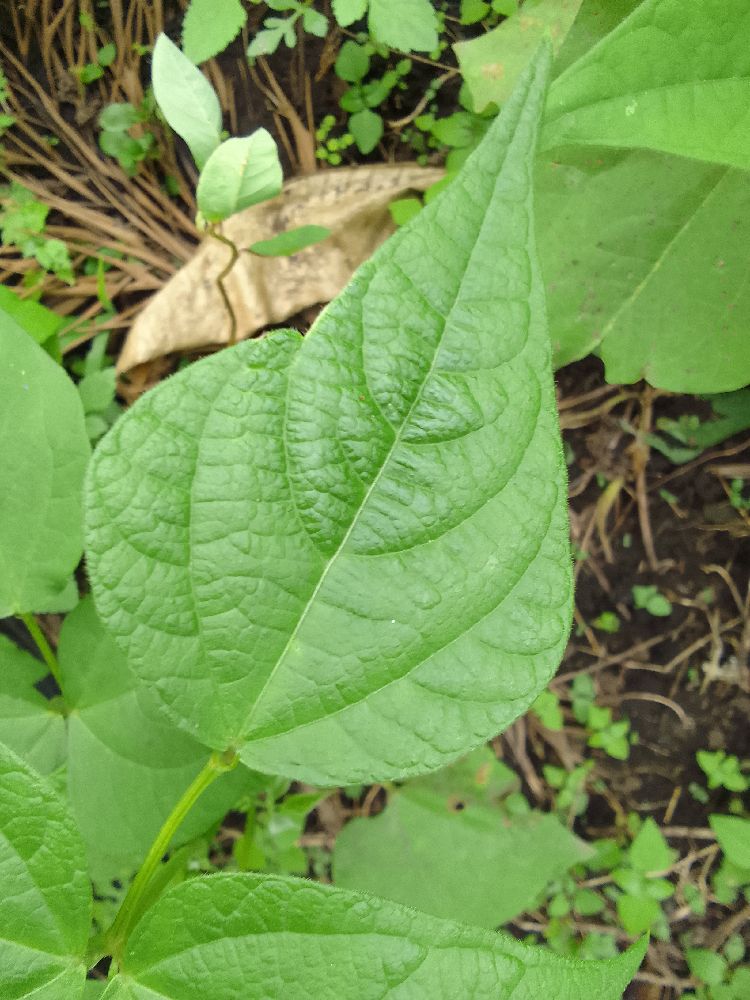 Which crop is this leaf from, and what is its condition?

common bean, healthy
